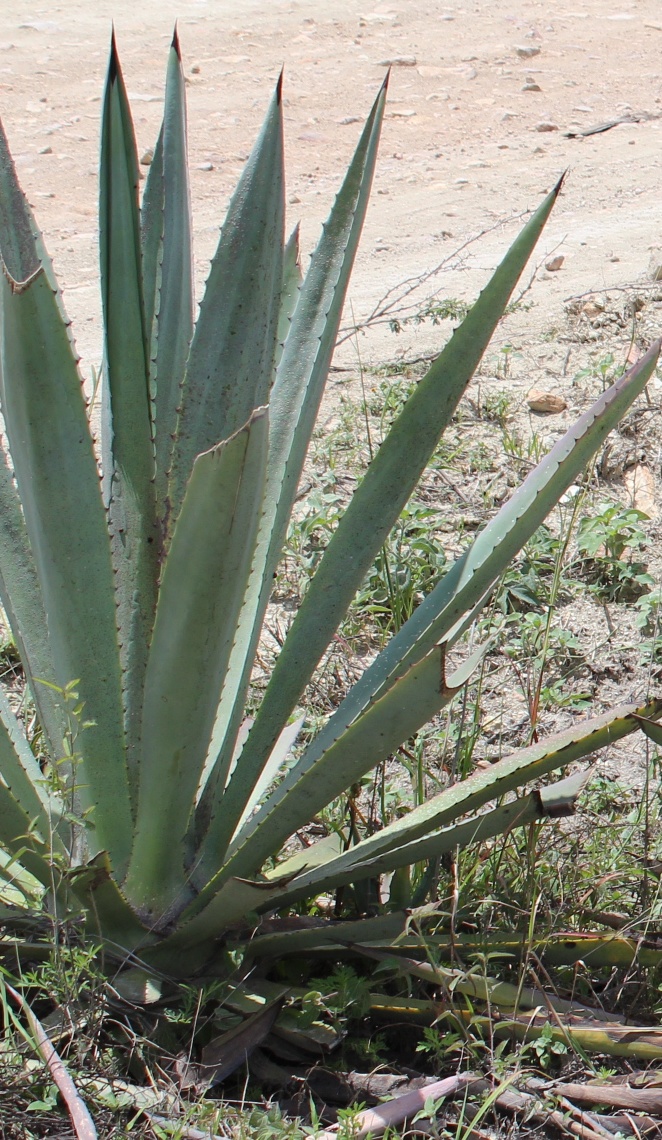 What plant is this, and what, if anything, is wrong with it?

agave, healthy
